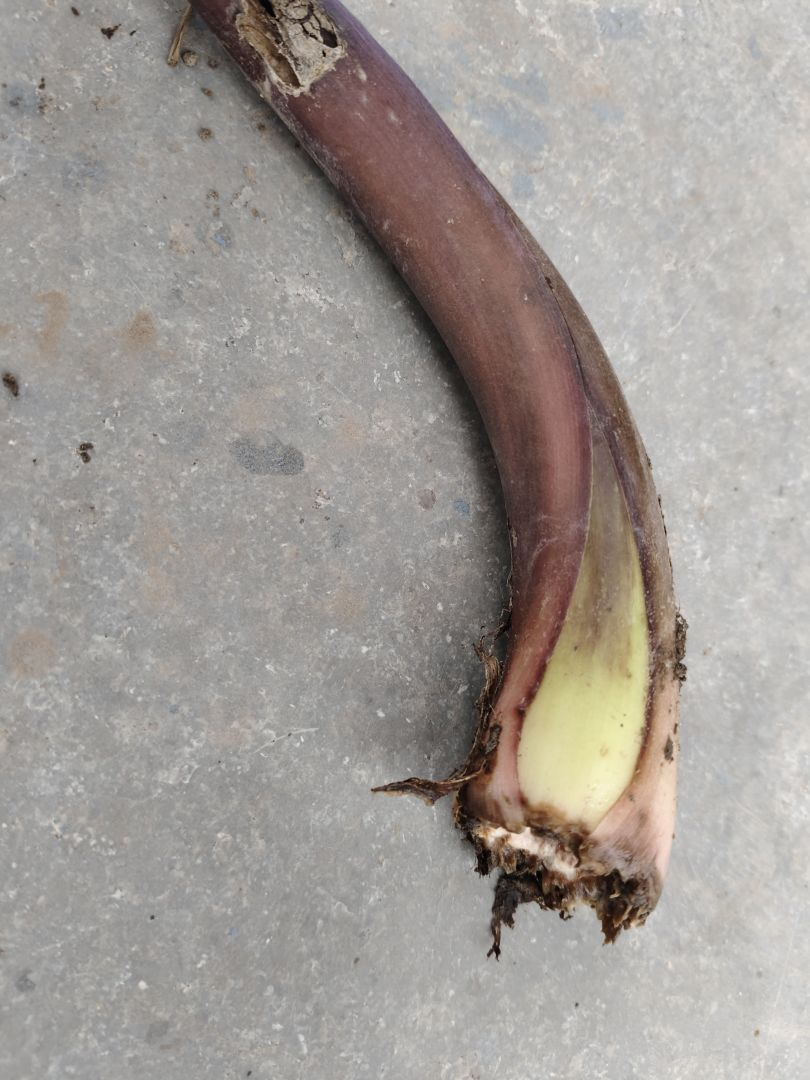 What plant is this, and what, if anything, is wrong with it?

taro, root rot
